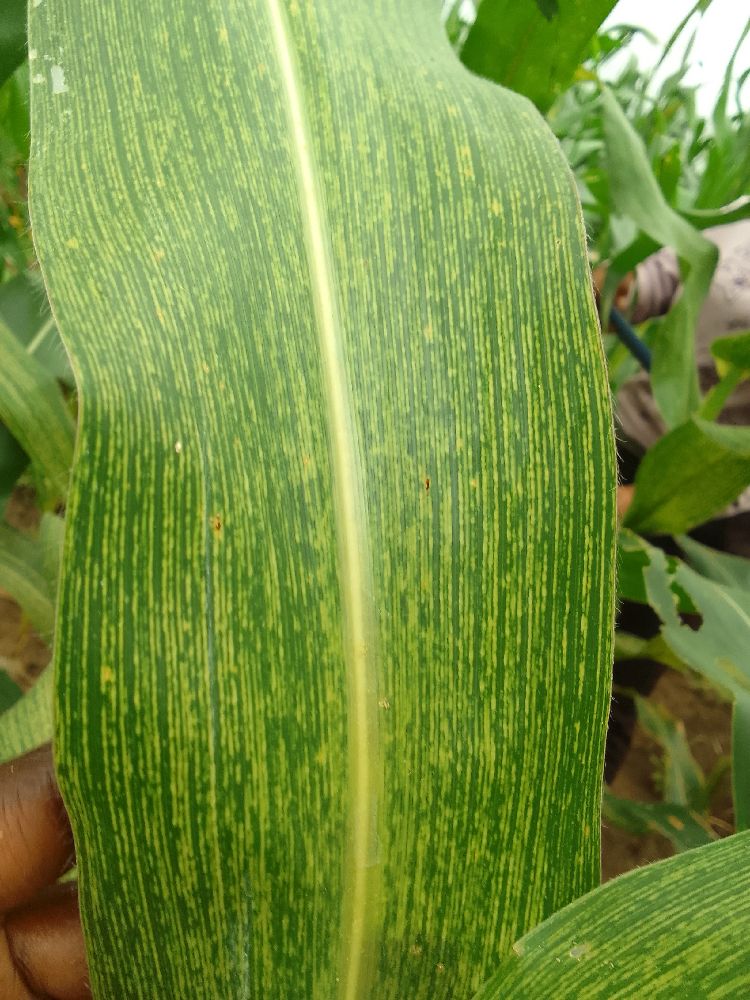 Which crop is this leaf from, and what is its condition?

maize, maize streak virus
